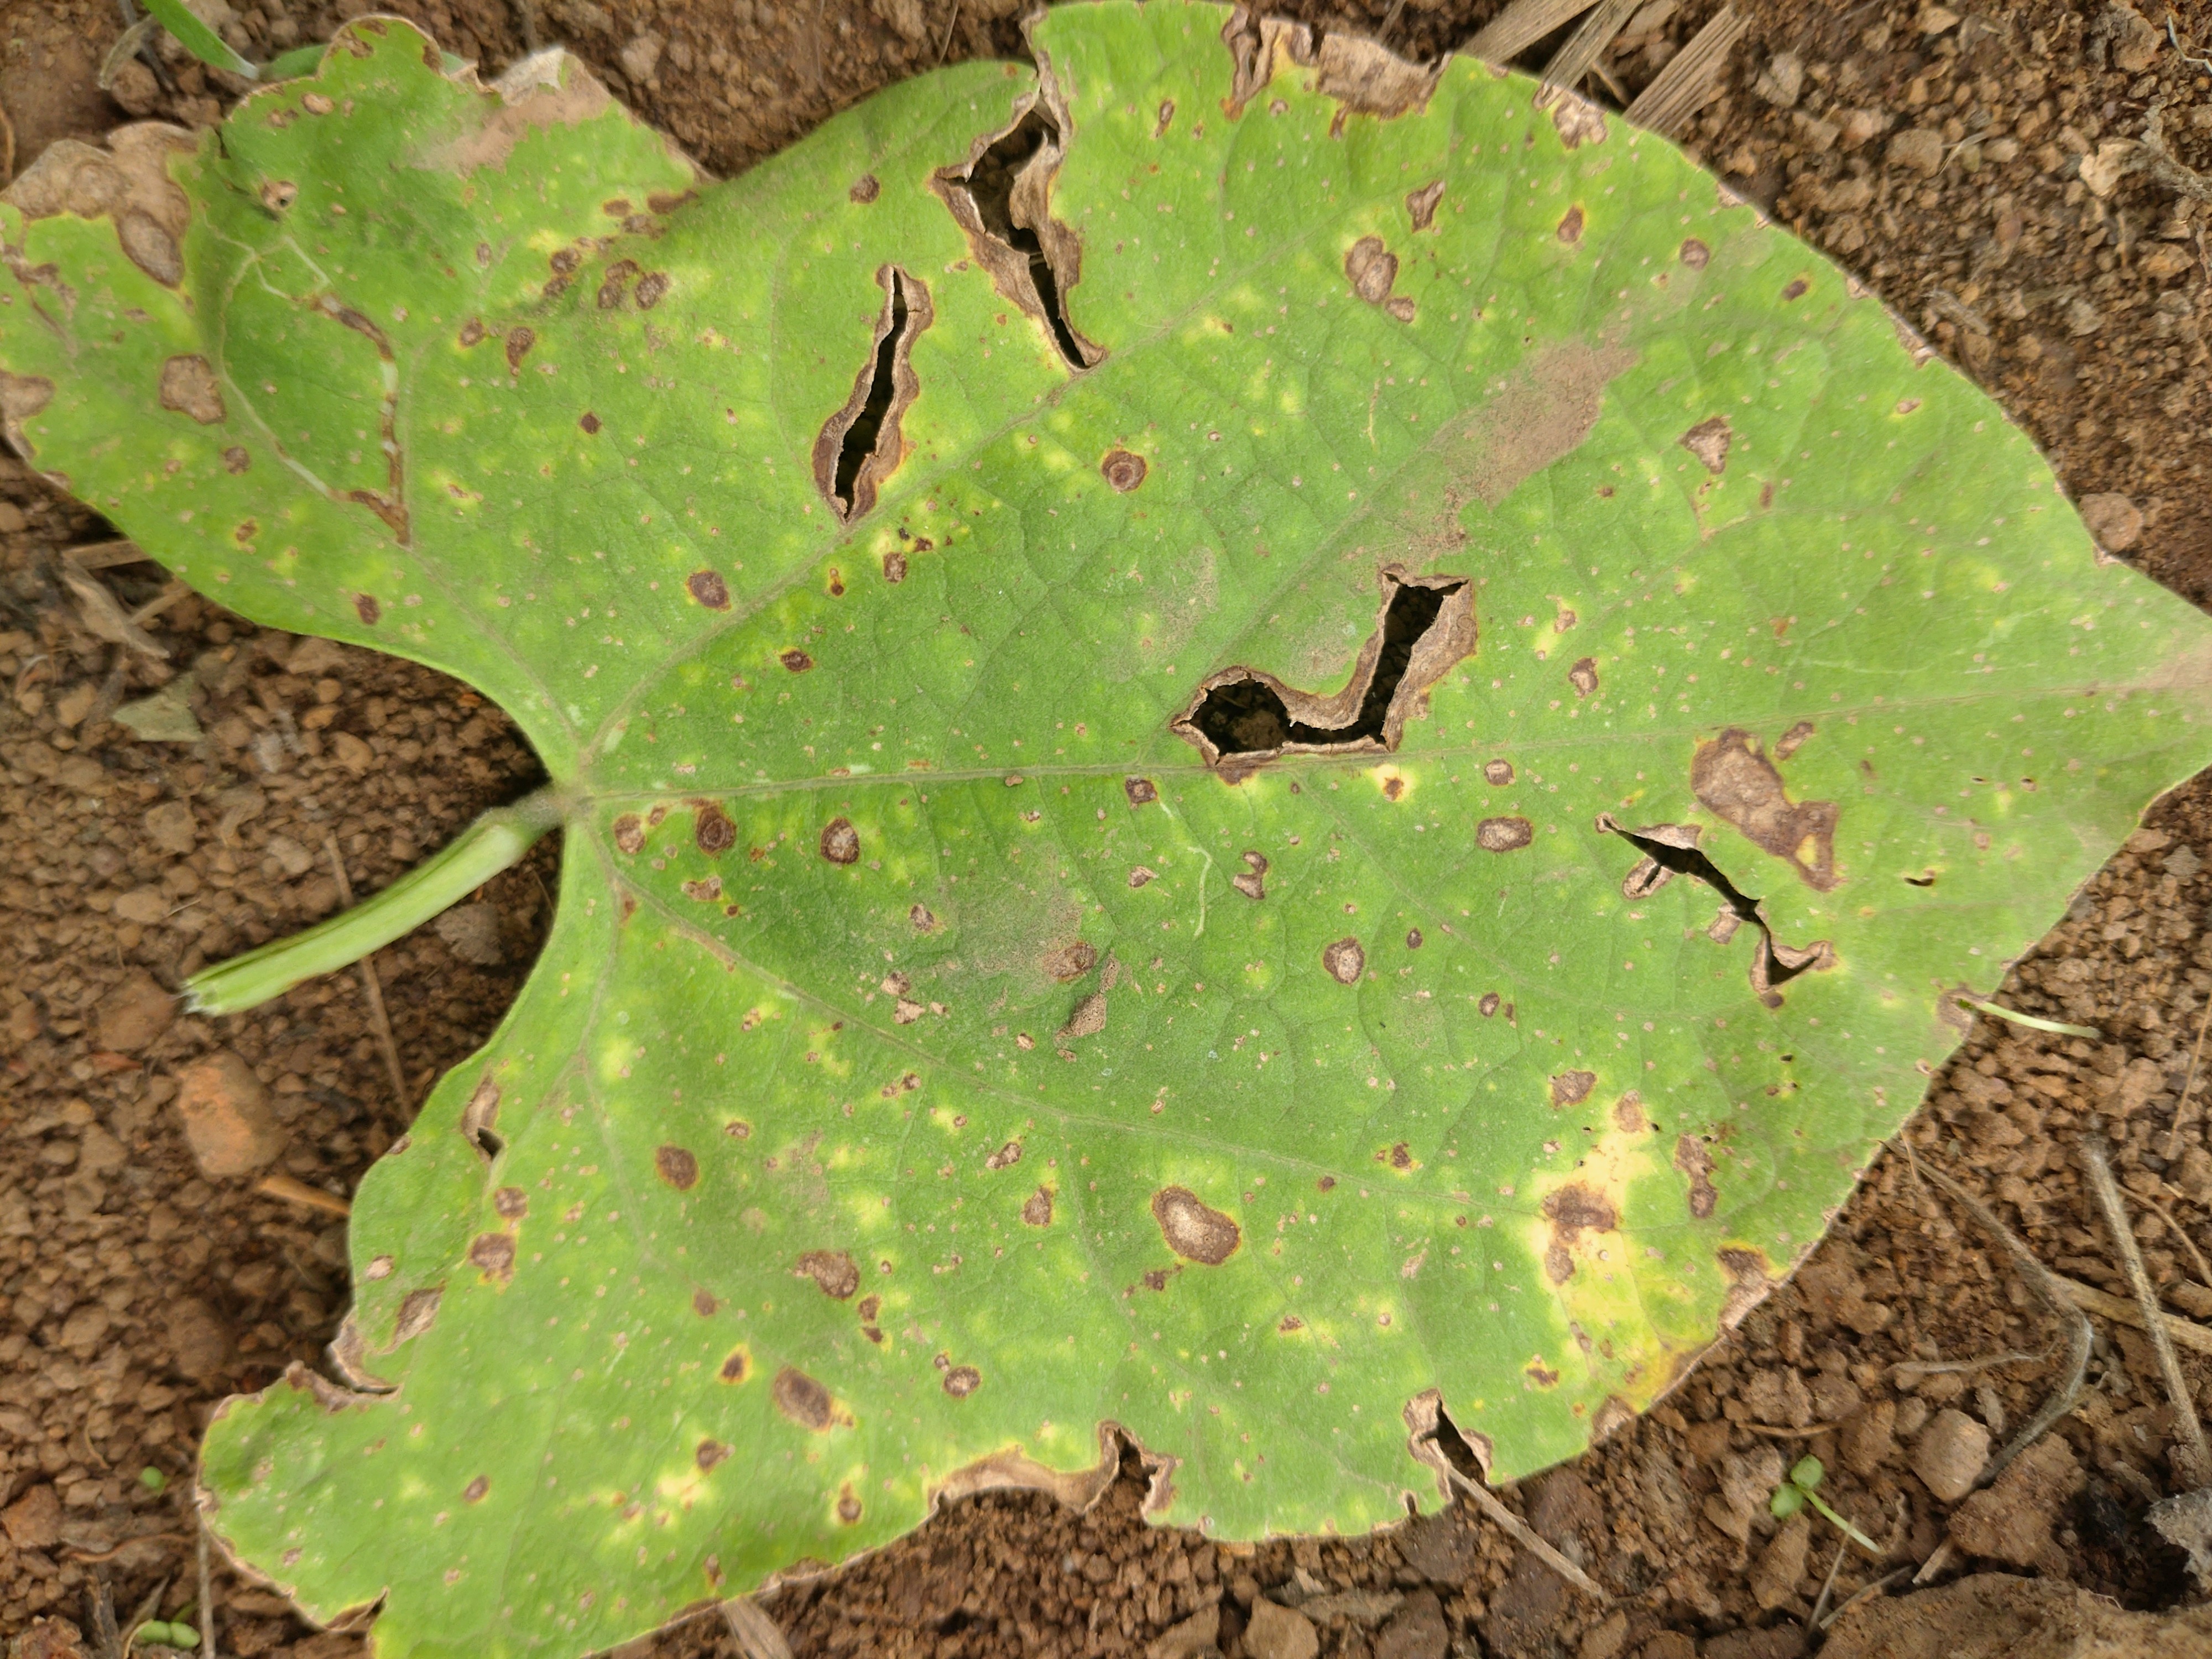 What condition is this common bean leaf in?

rust
